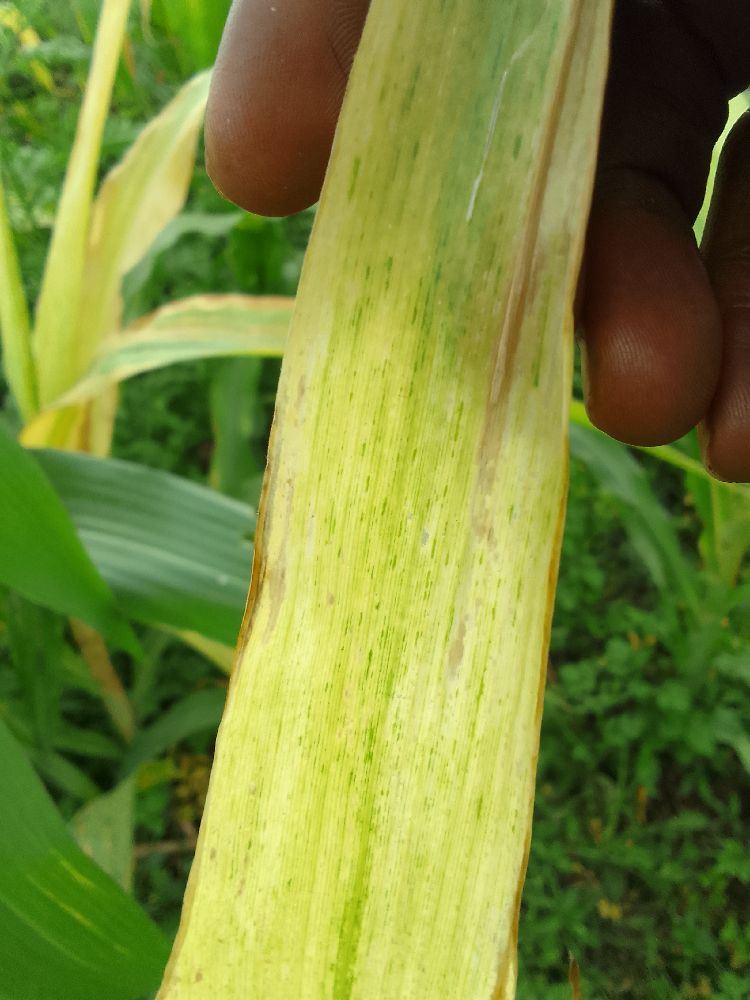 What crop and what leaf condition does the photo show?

maize, maize lethal necrosis
